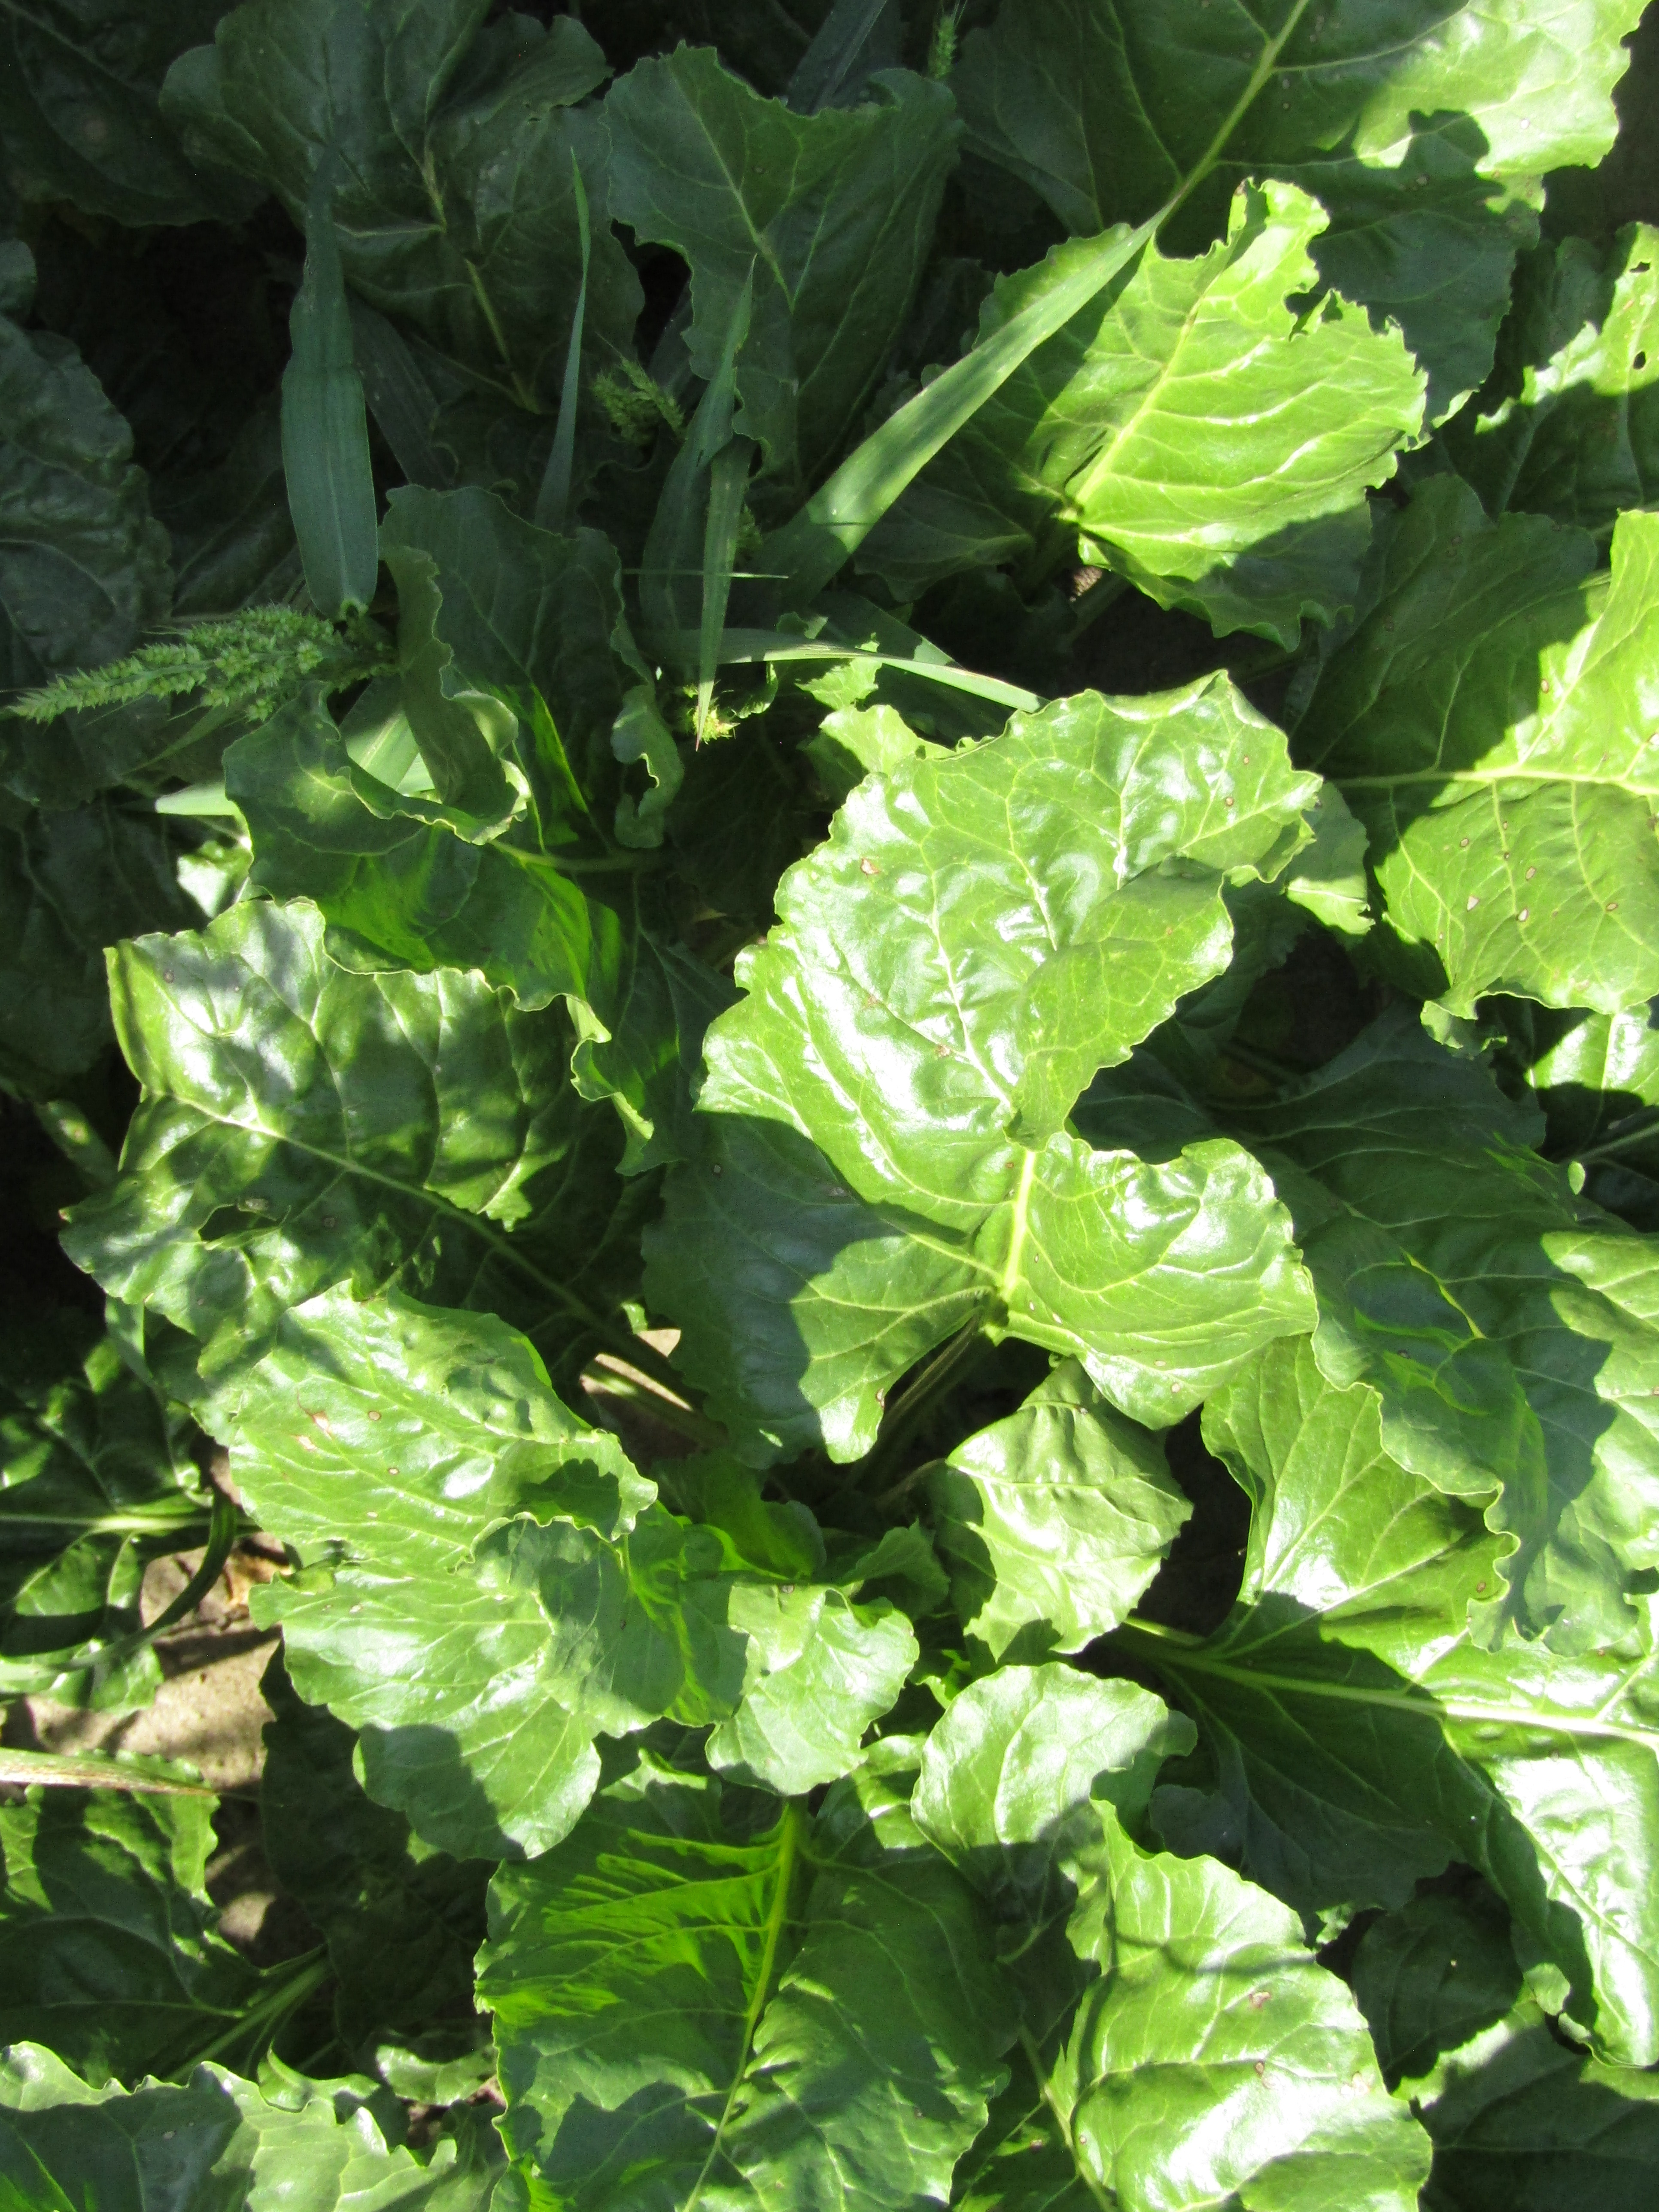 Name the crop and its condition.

beet, cercospora
